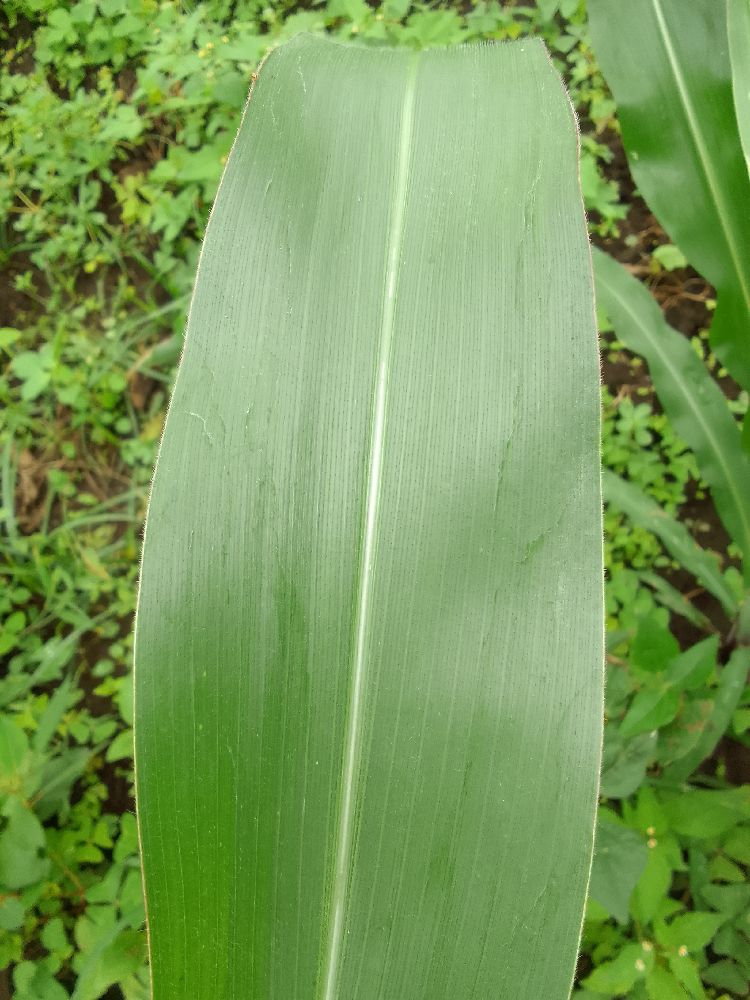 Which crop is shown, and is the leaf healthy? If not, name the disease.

maize, healthy
